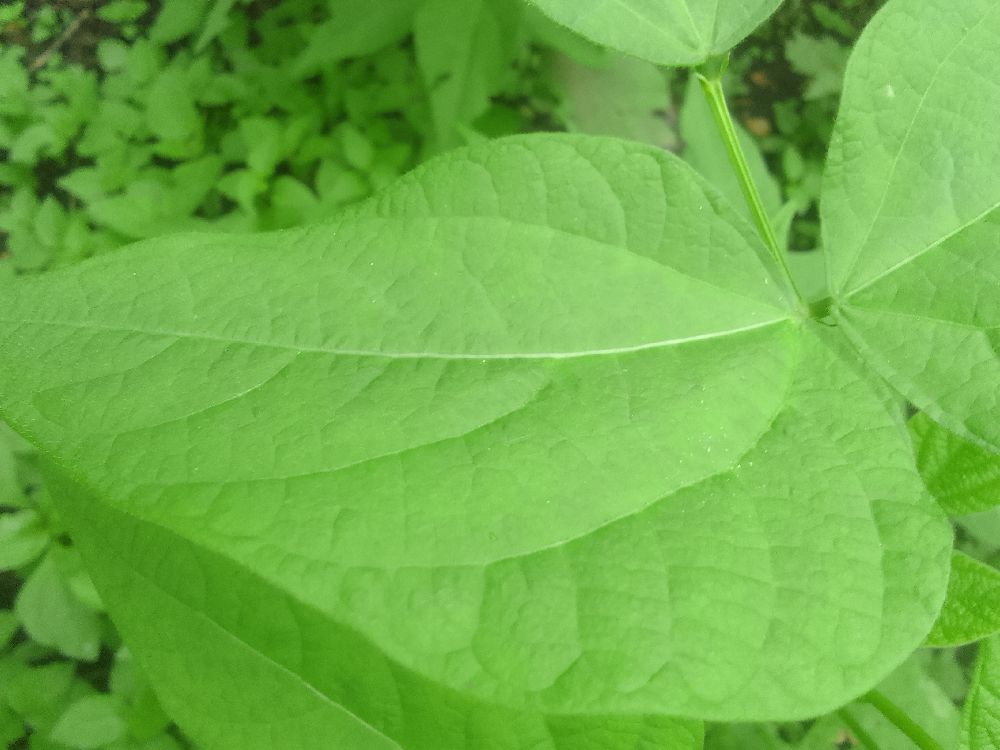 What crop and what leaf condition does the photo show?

common bean, healthy
